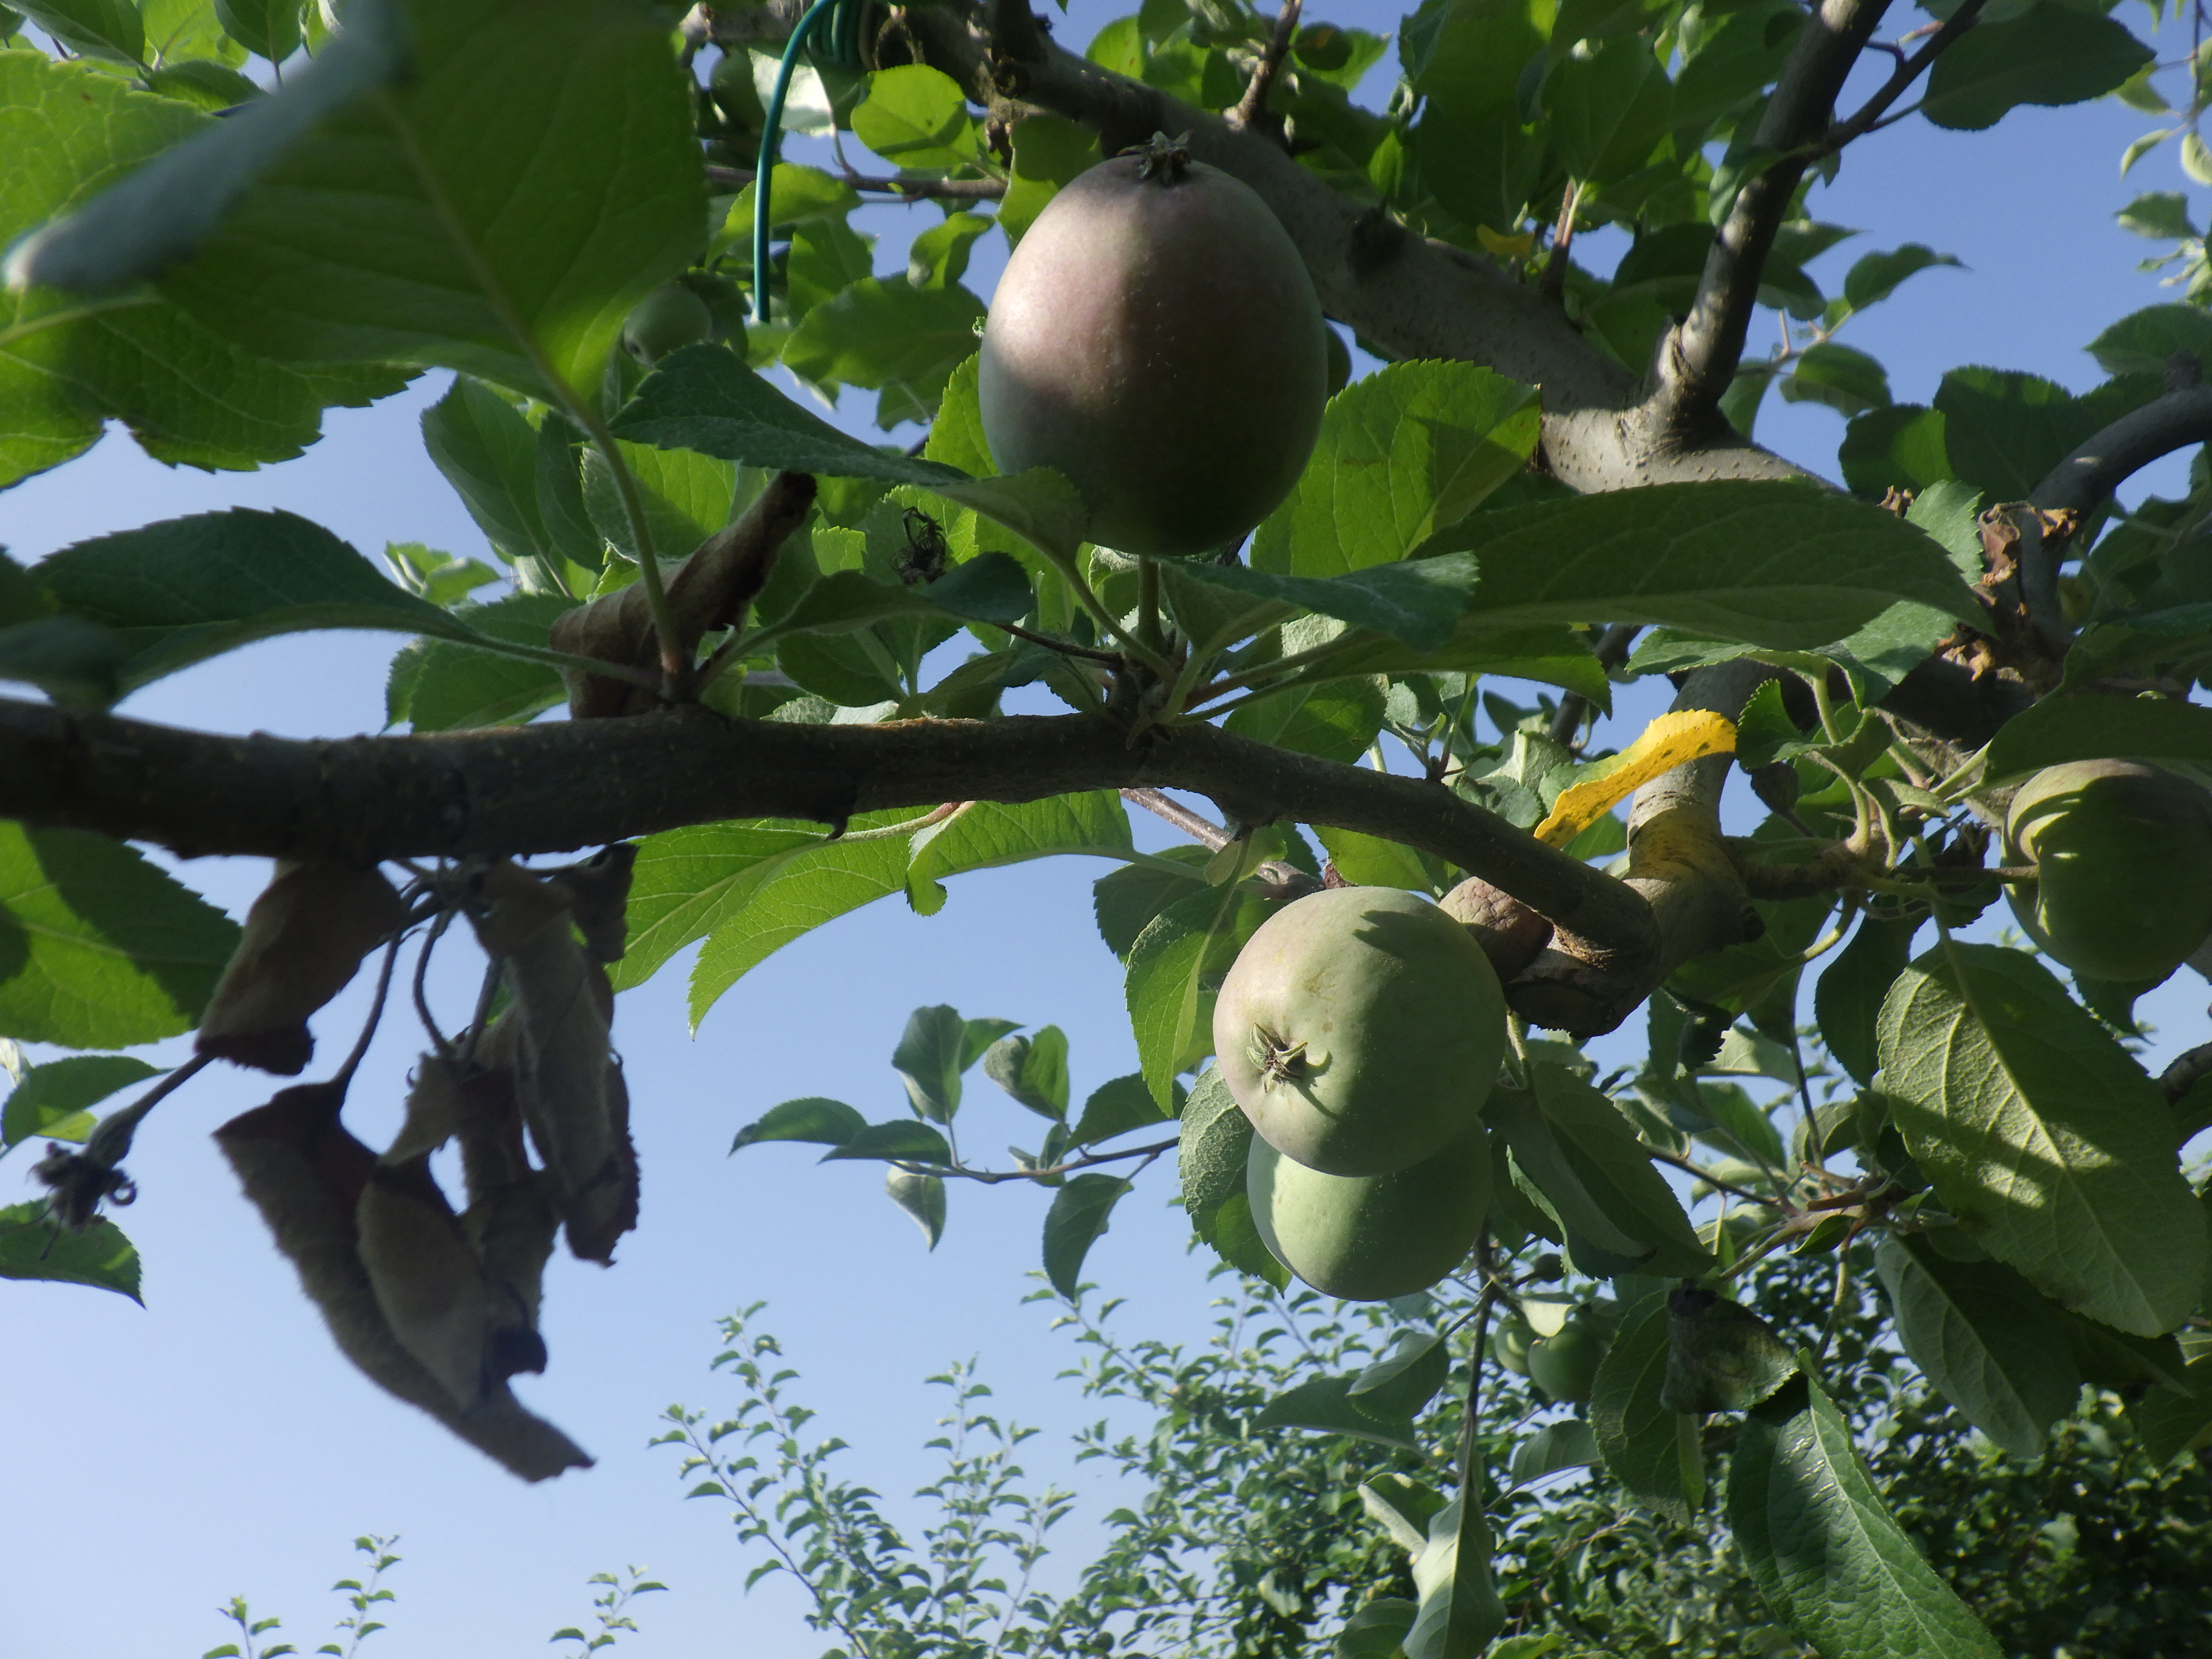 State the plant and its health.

apple, fire blight, scab
